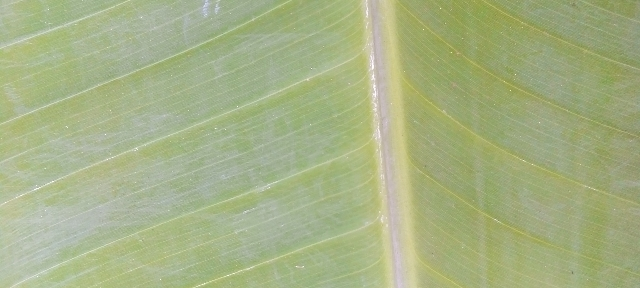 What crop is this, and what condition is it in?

banana, healthy
